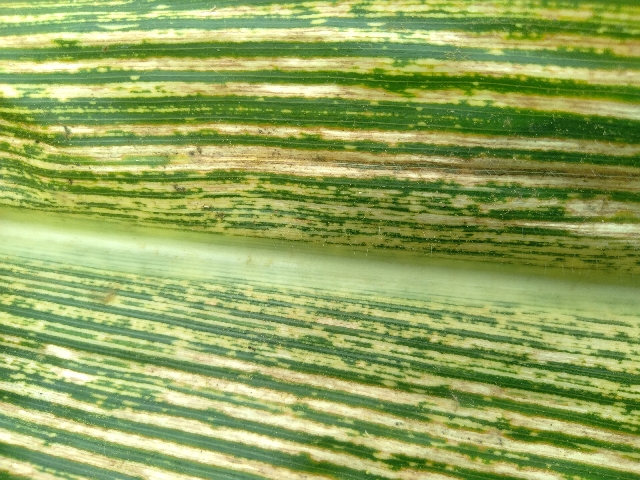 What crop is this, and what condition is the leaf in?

maize, maize streak virus
